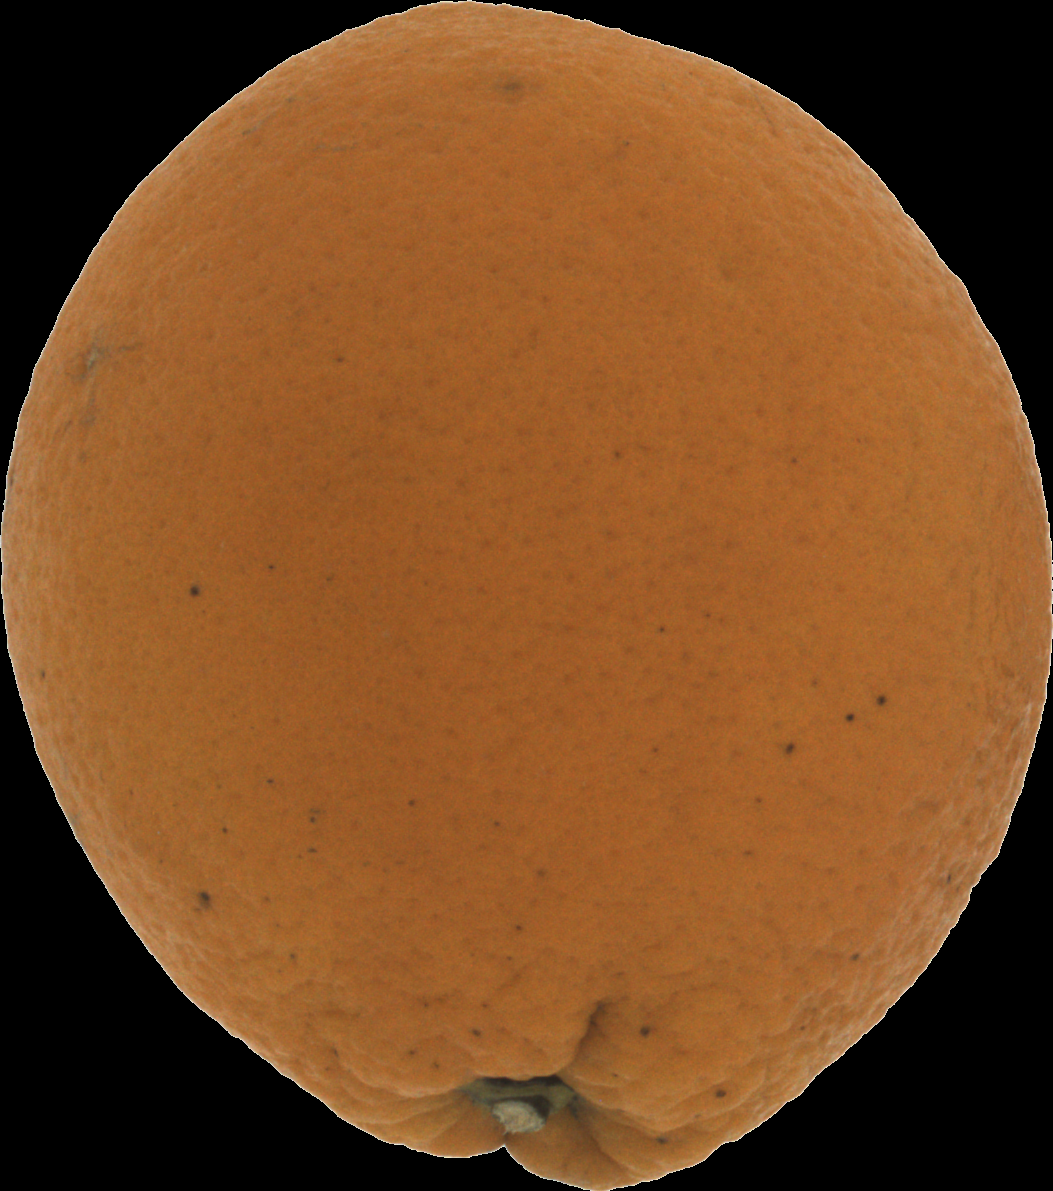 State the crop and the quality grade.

orange, bad
